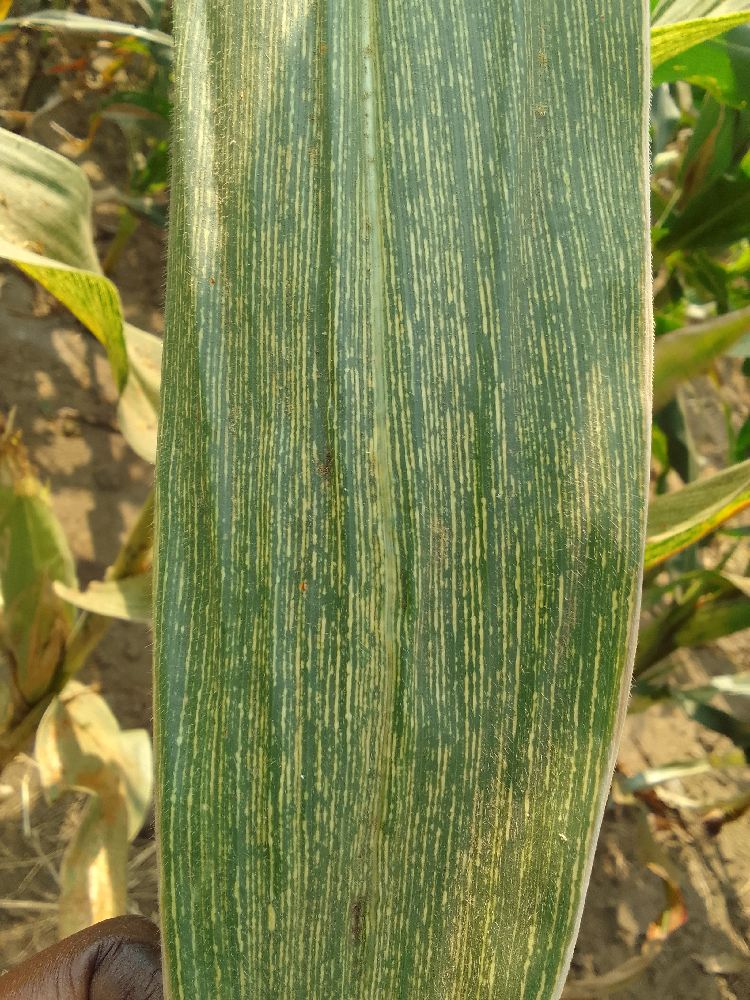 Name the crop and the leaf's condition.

maize, maize streak virus
